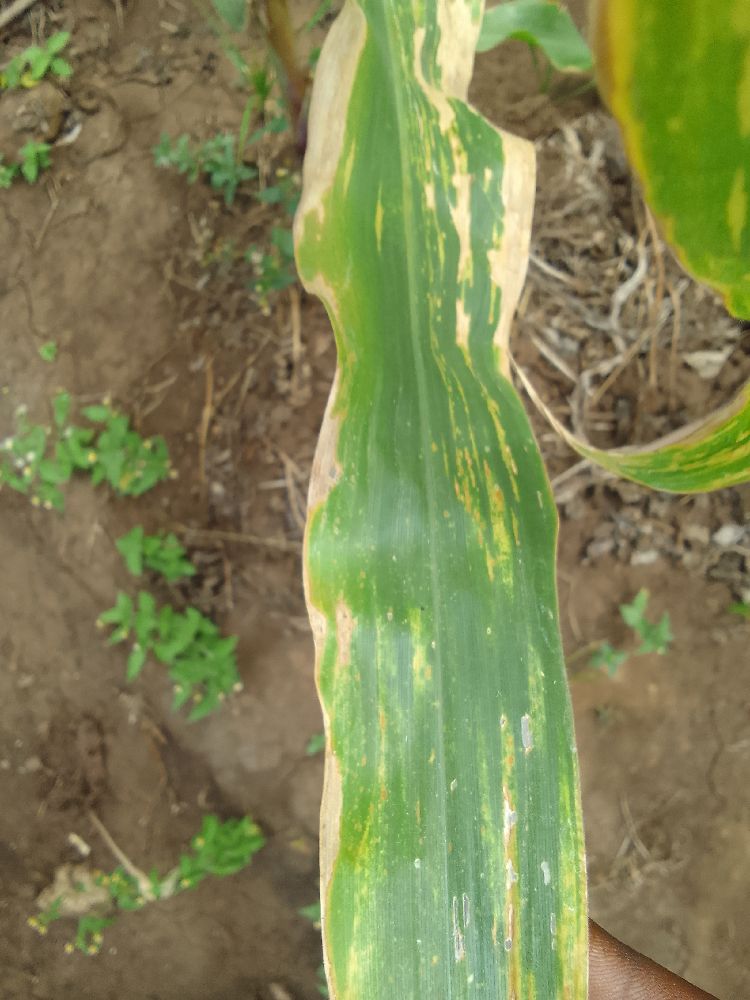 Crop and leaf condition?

maize, maize lethal necrosis
